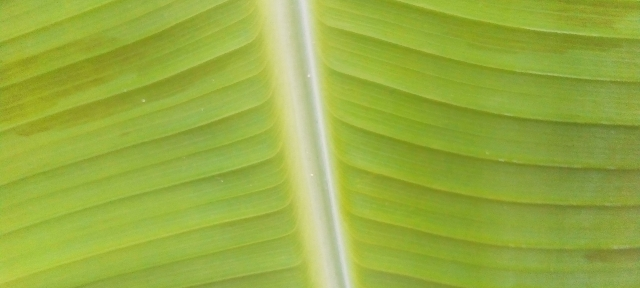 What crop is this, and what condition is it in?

banana, healthy
